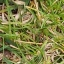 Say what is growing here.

grass
